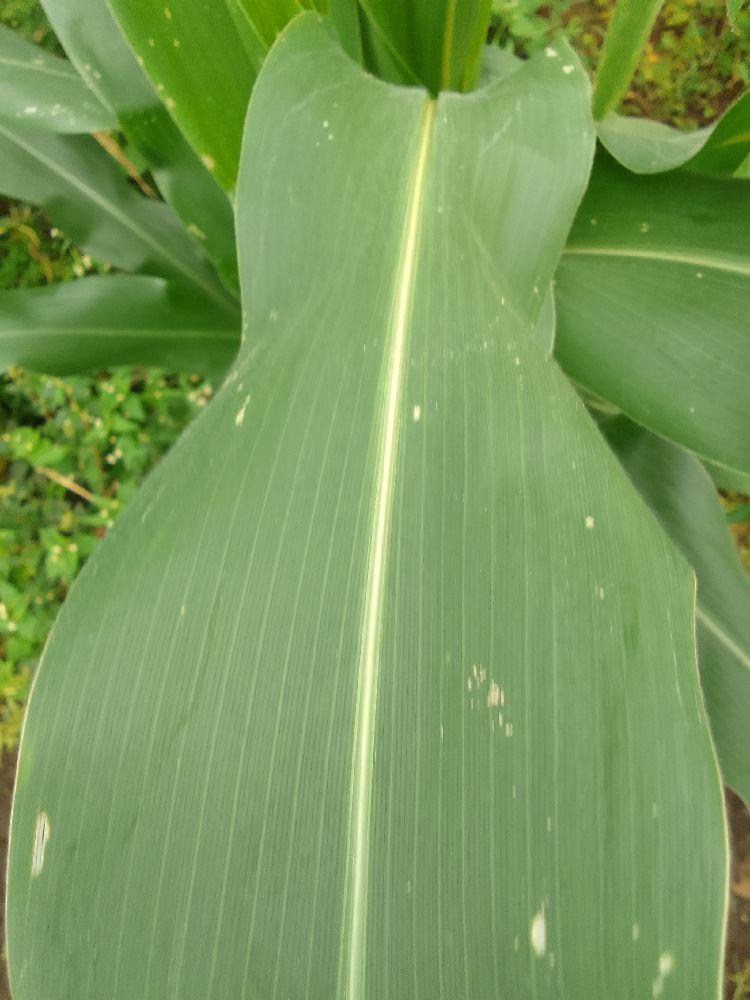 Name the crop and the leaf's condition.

maize, healthy
